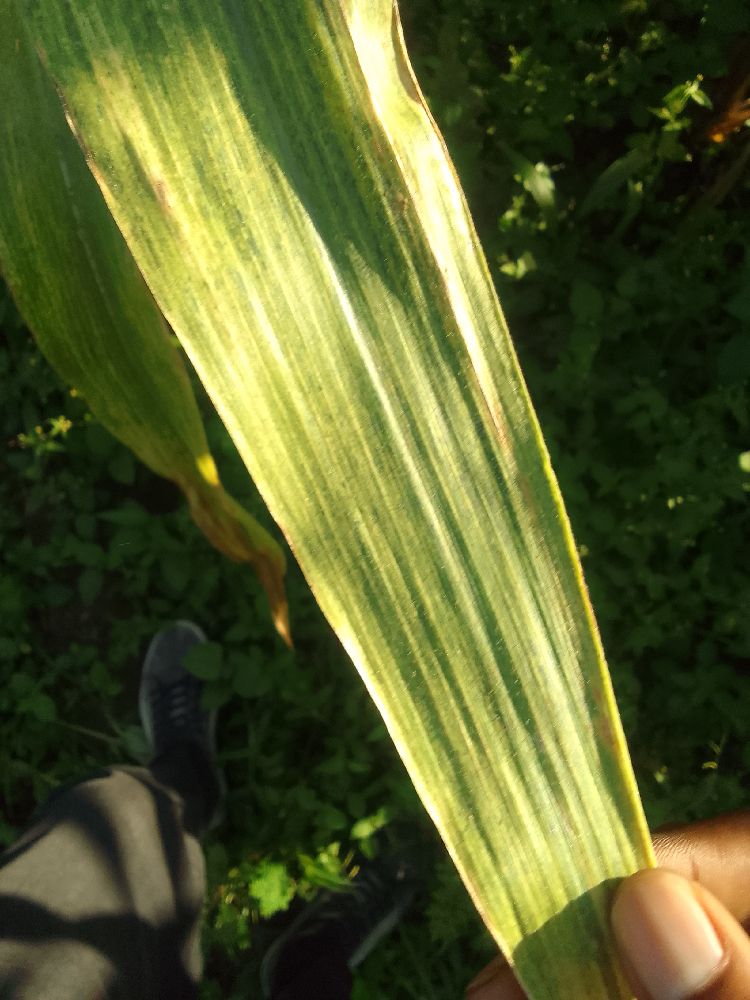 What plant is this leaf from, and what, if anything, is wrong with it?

maize, maize lethal necrosis
